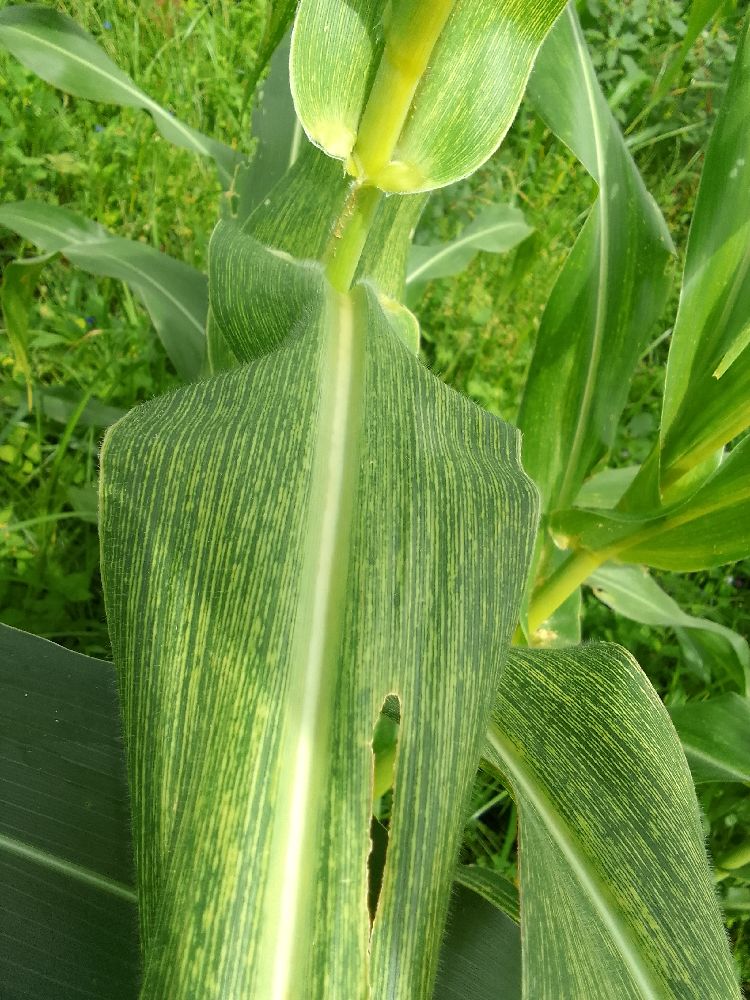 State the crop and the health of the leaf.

maize, maize streak virus
